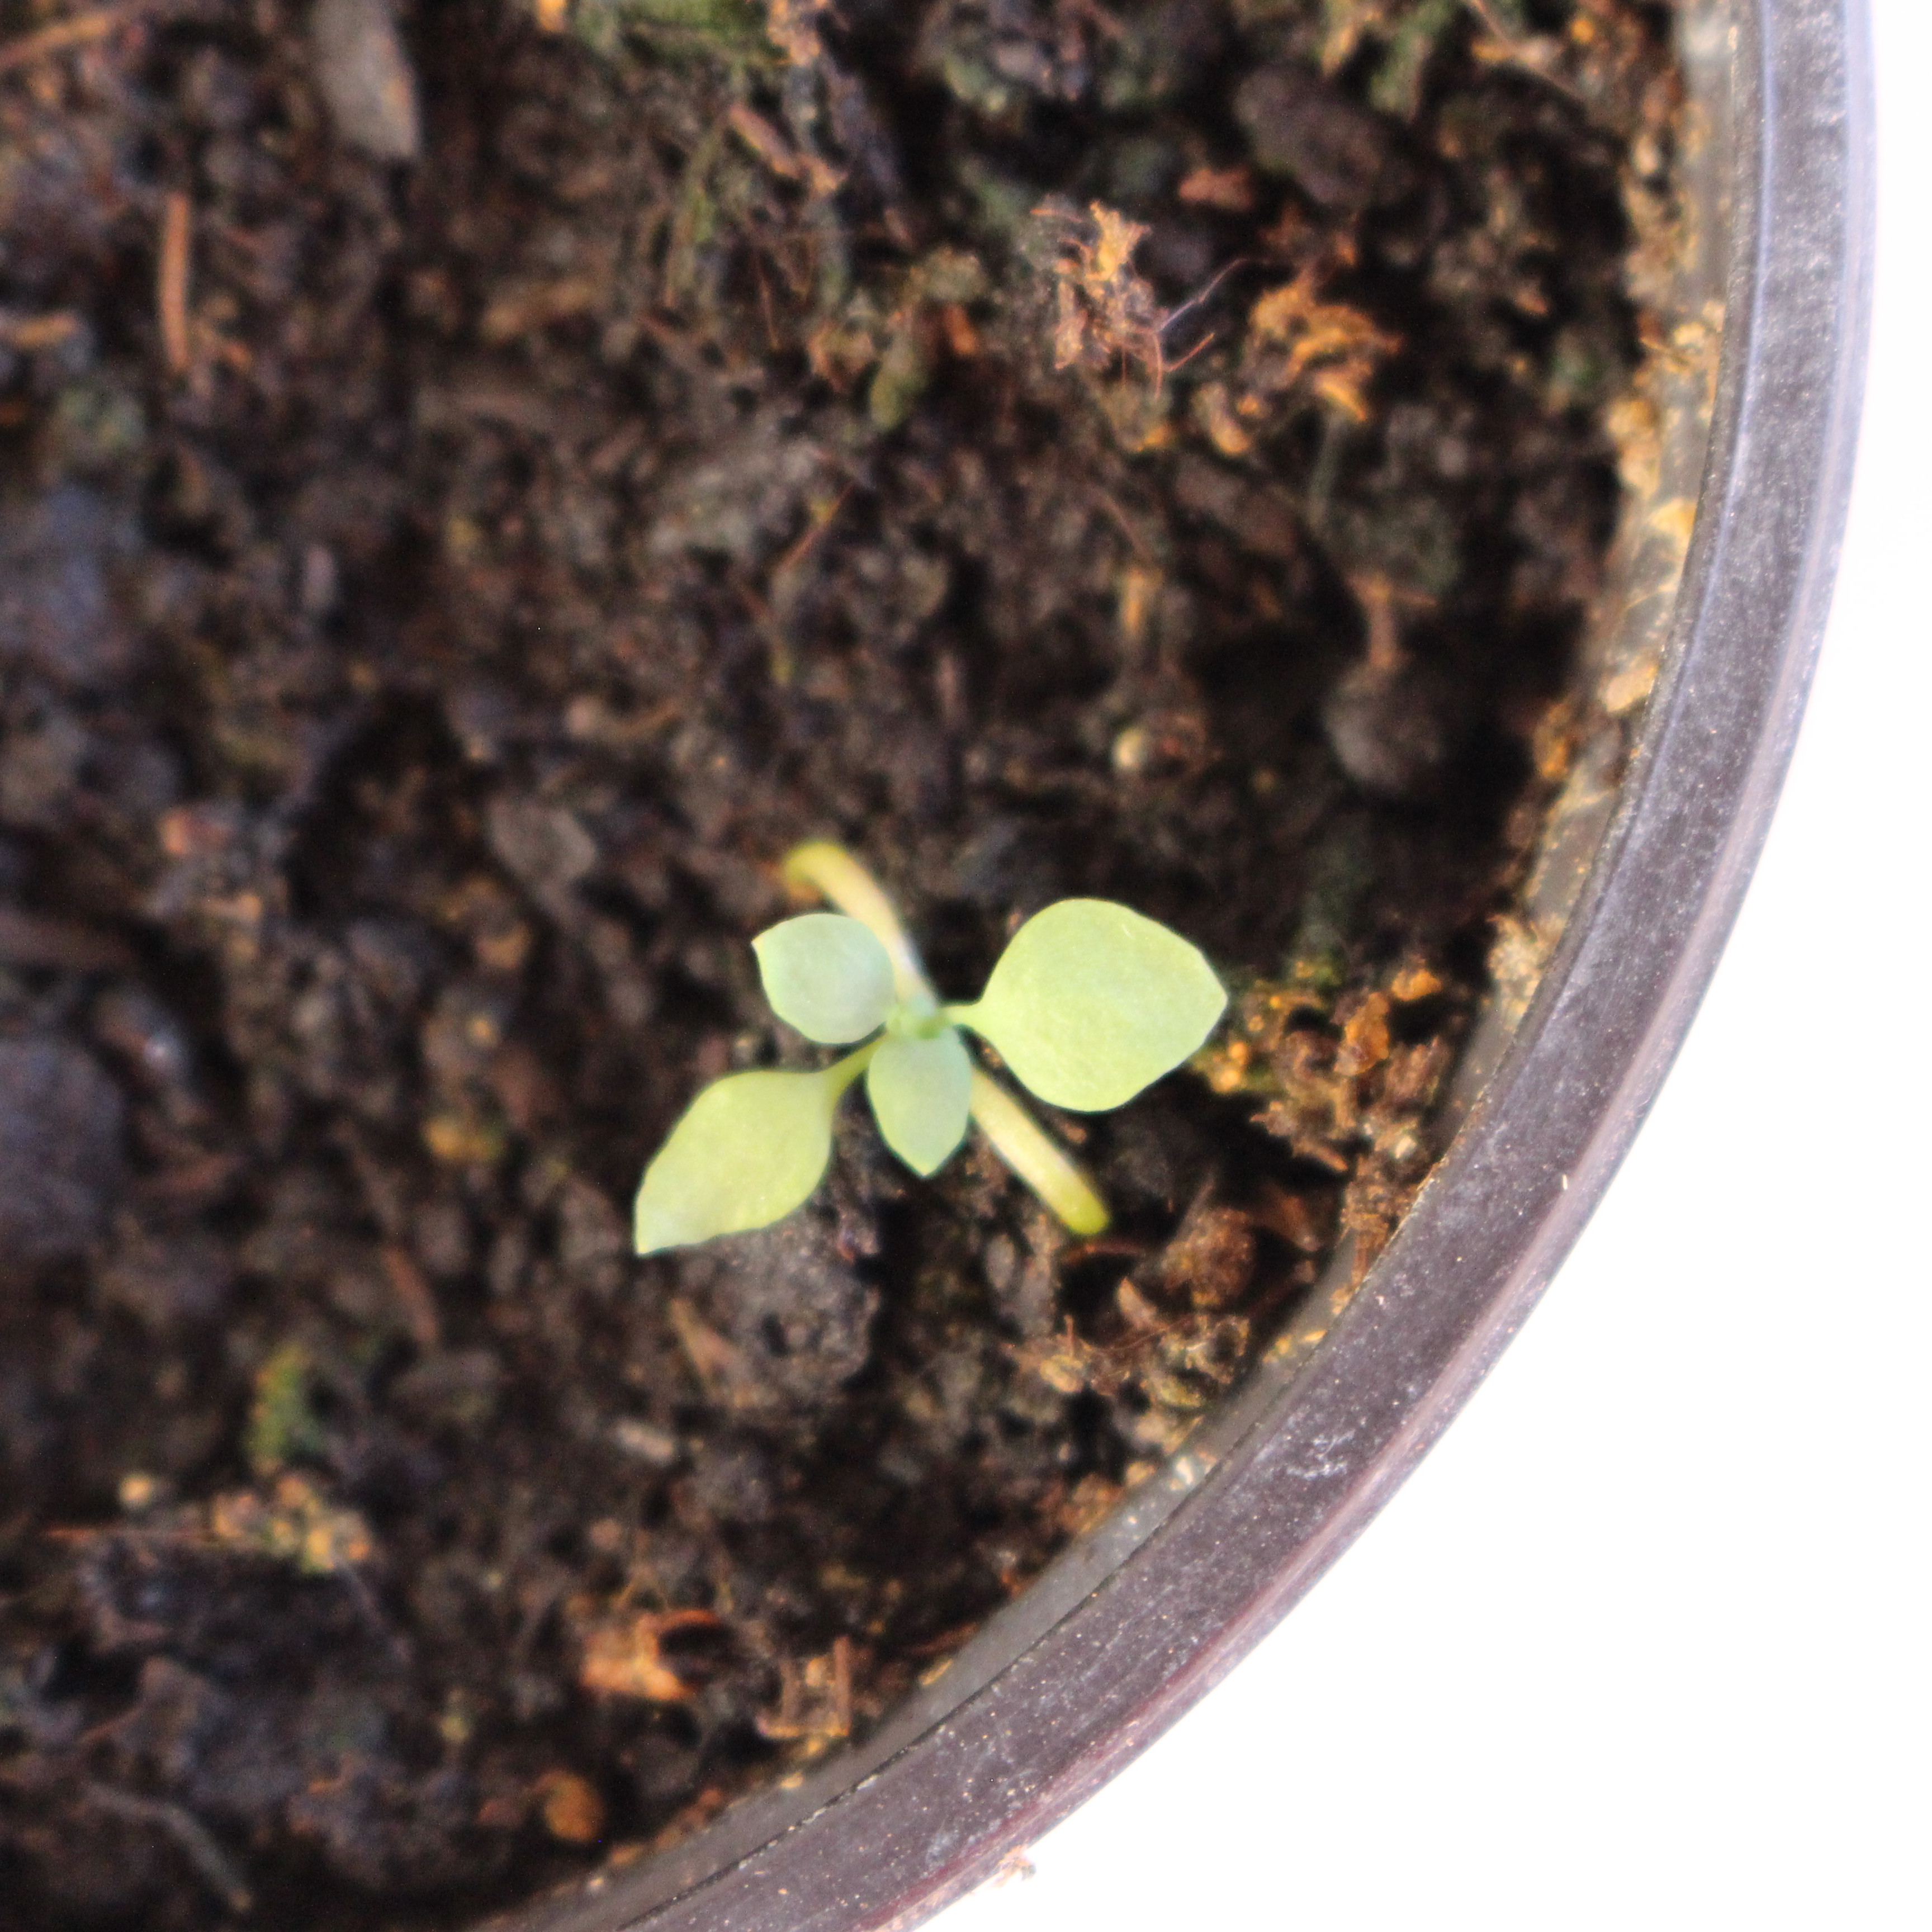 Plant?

Papaver rhoeas
